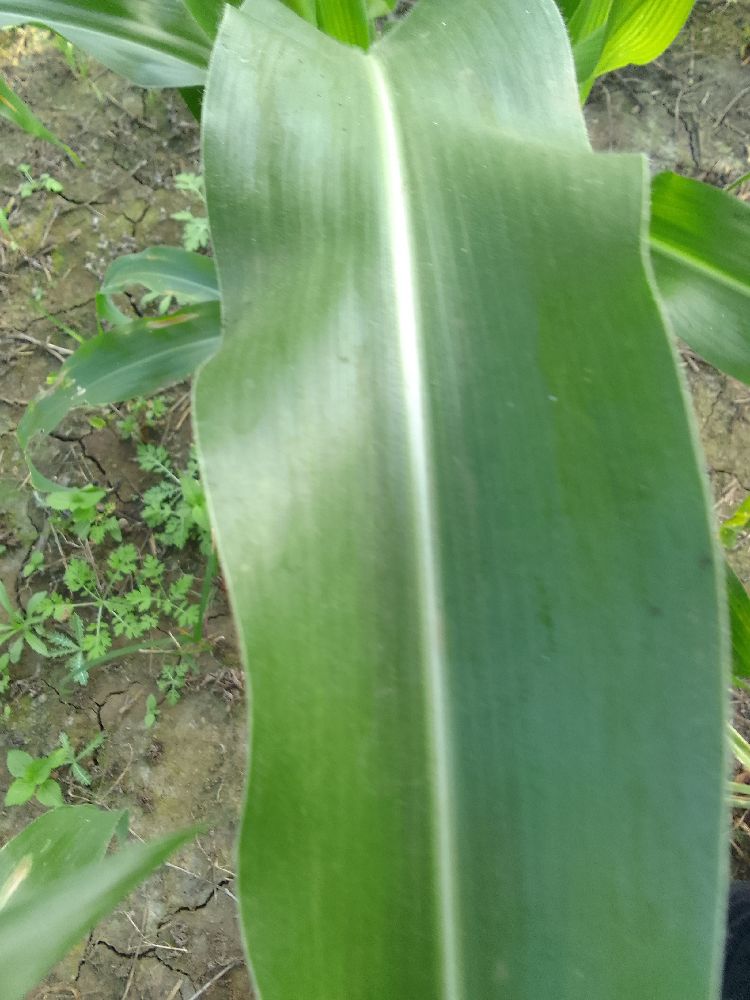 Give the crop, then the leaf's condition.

maize, healthy
